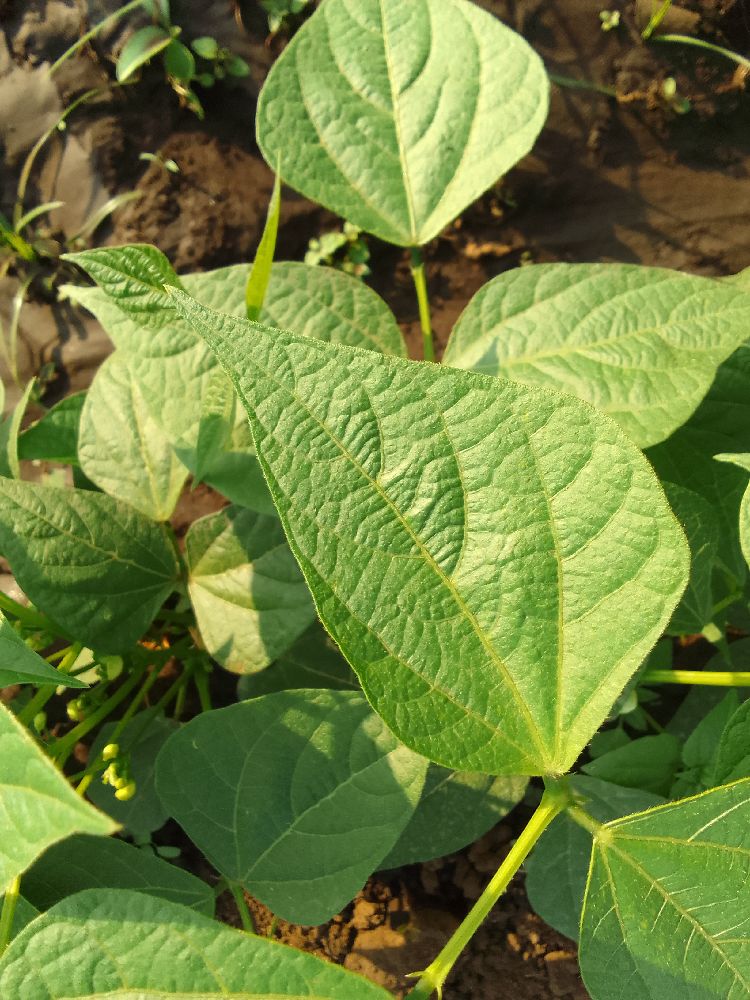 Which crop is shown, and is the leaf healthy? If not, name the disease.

common bean, healthy
